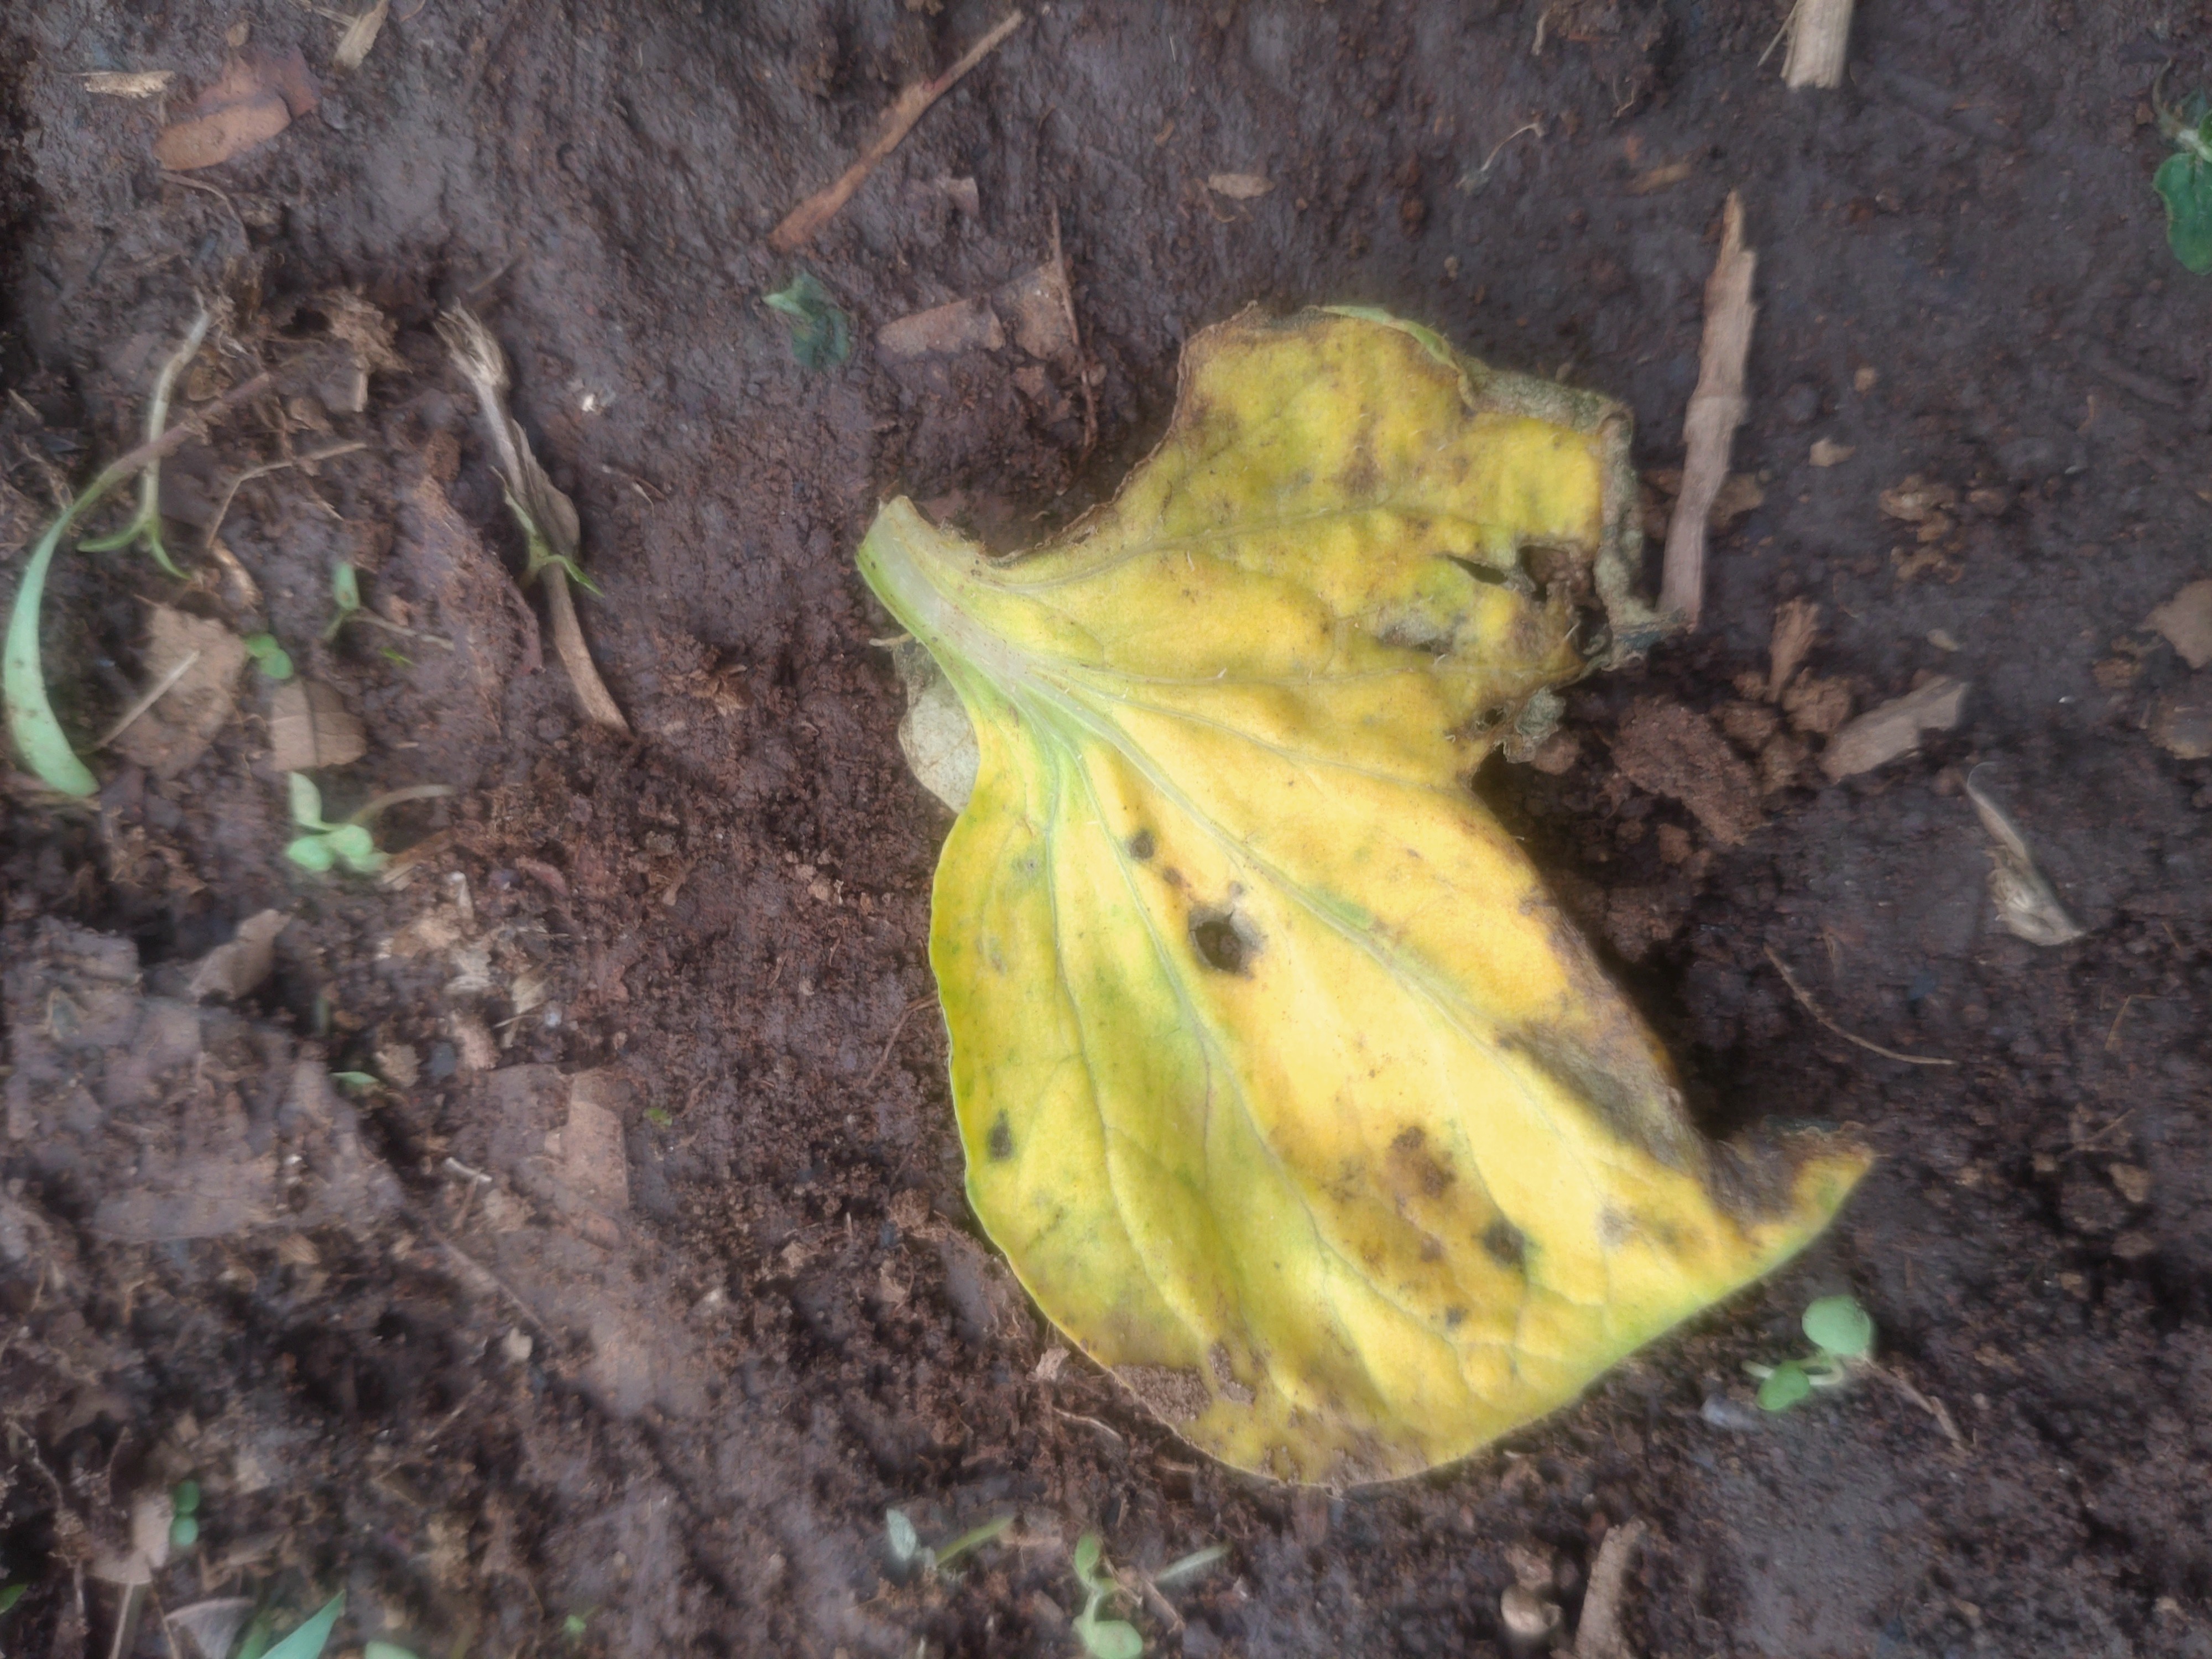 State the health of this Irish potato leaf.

late blight
